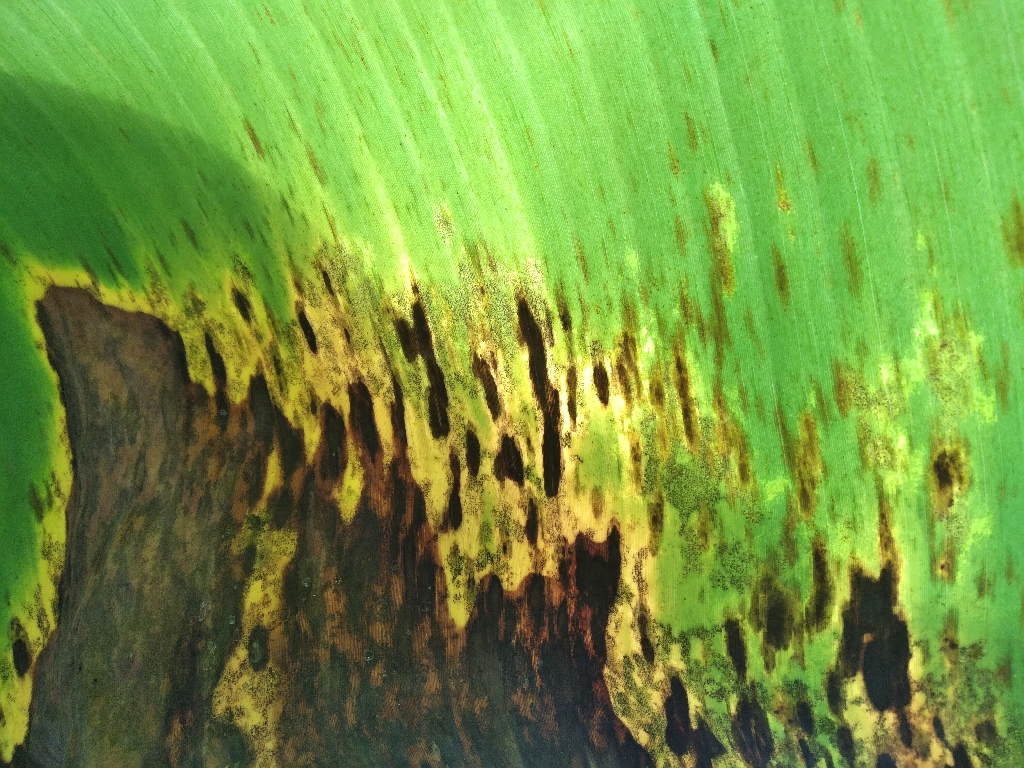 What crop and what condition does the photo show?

banana, black sigatoka
